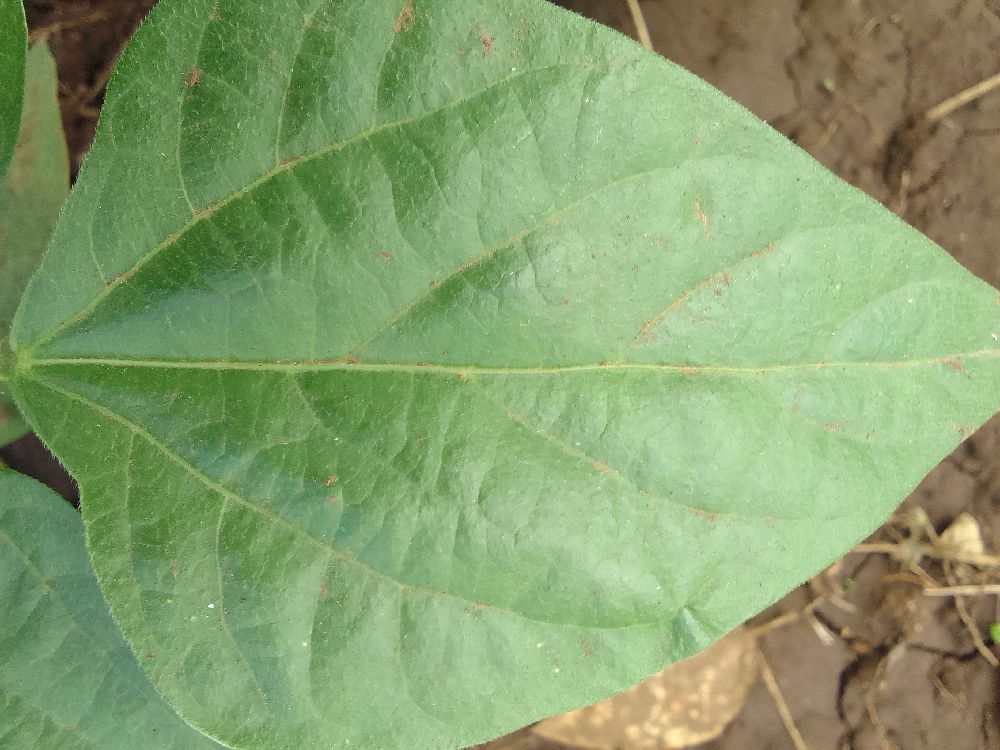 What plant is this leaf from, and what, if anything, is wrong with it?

common bean, healthy
